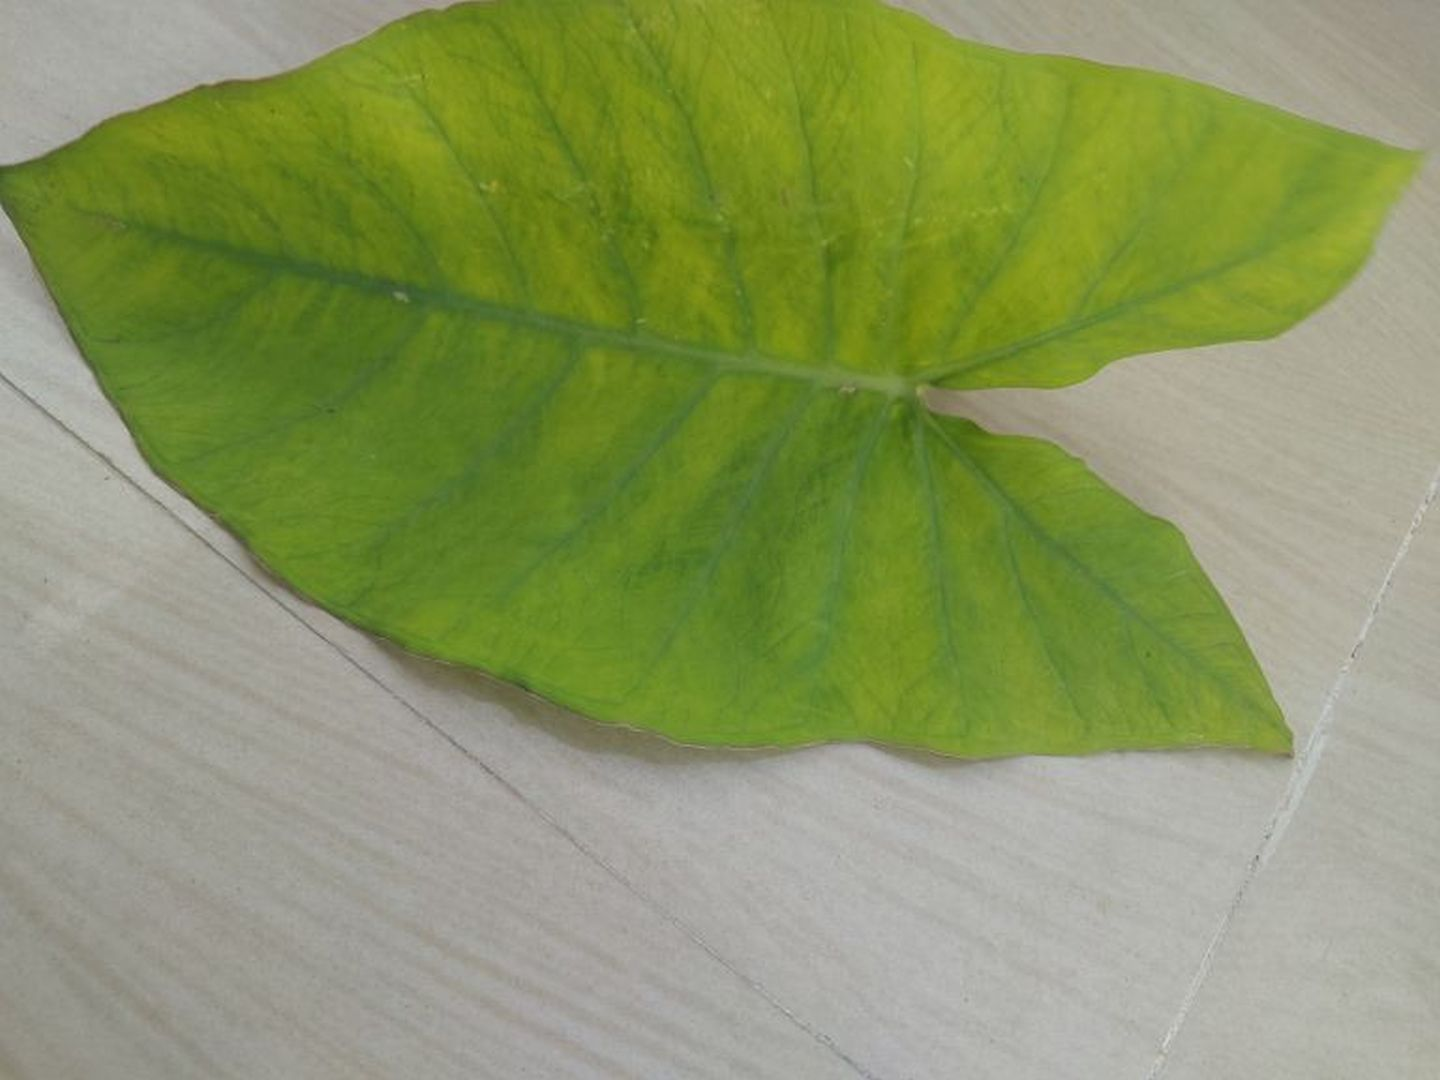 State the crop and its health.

taro, mosaic
